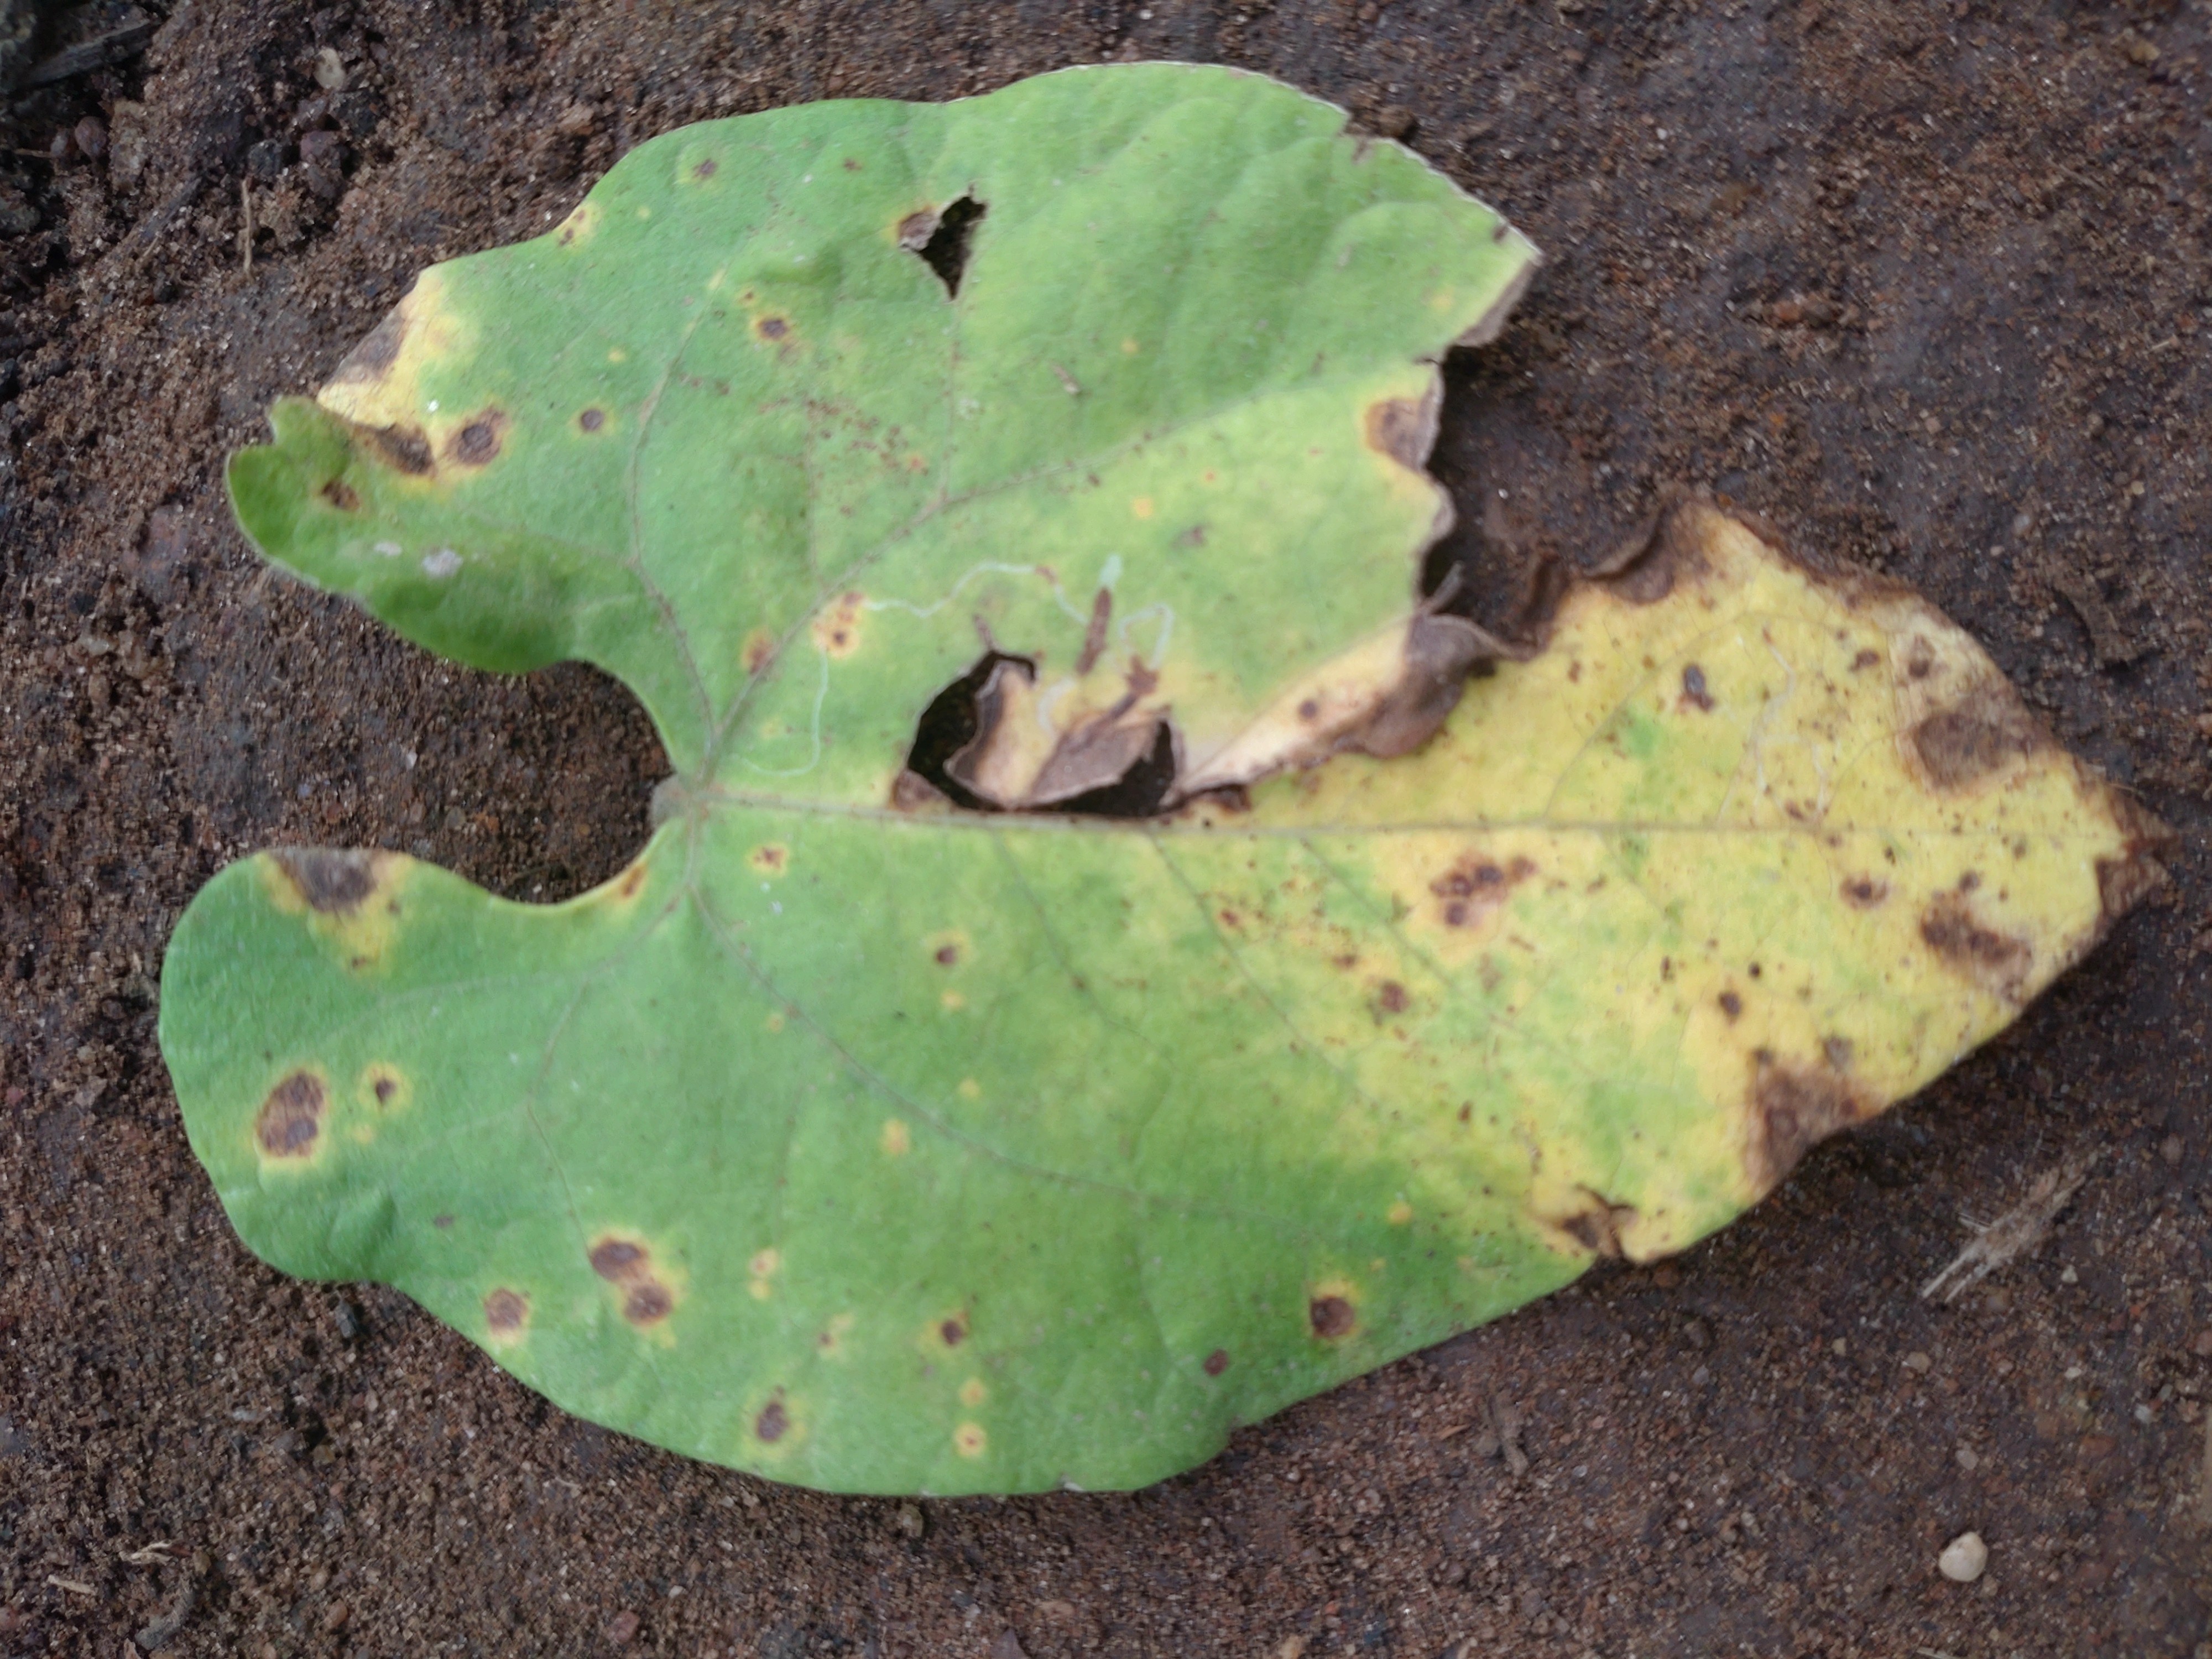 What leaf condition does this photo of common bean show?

anthracnose
